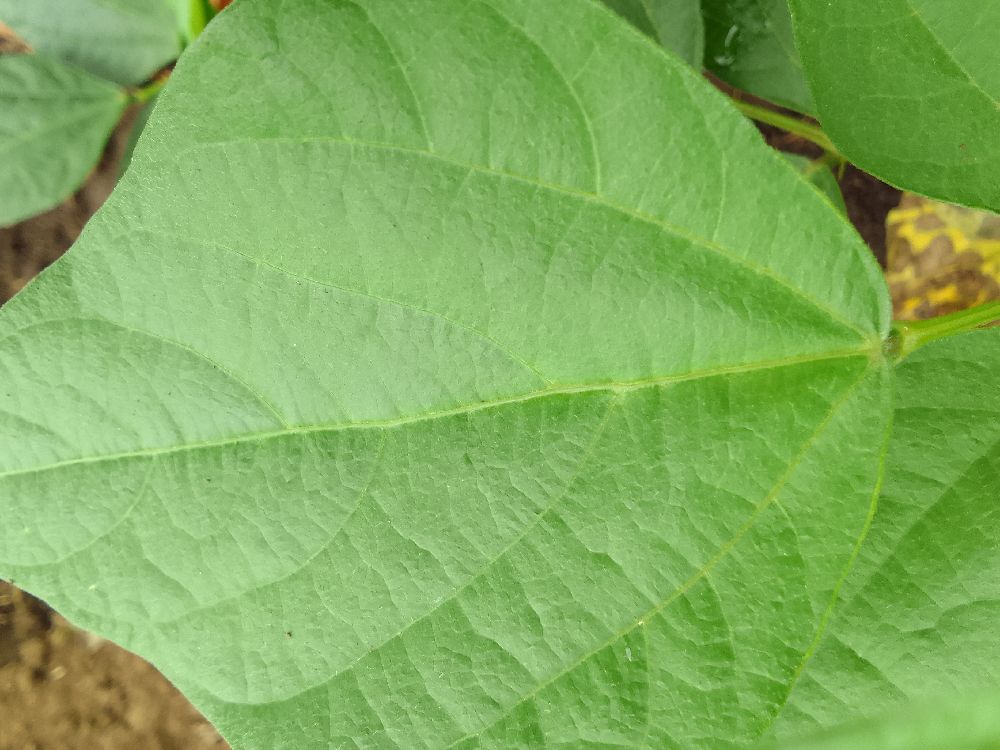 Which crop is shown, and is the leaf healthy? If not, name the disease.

common bean, healthy
